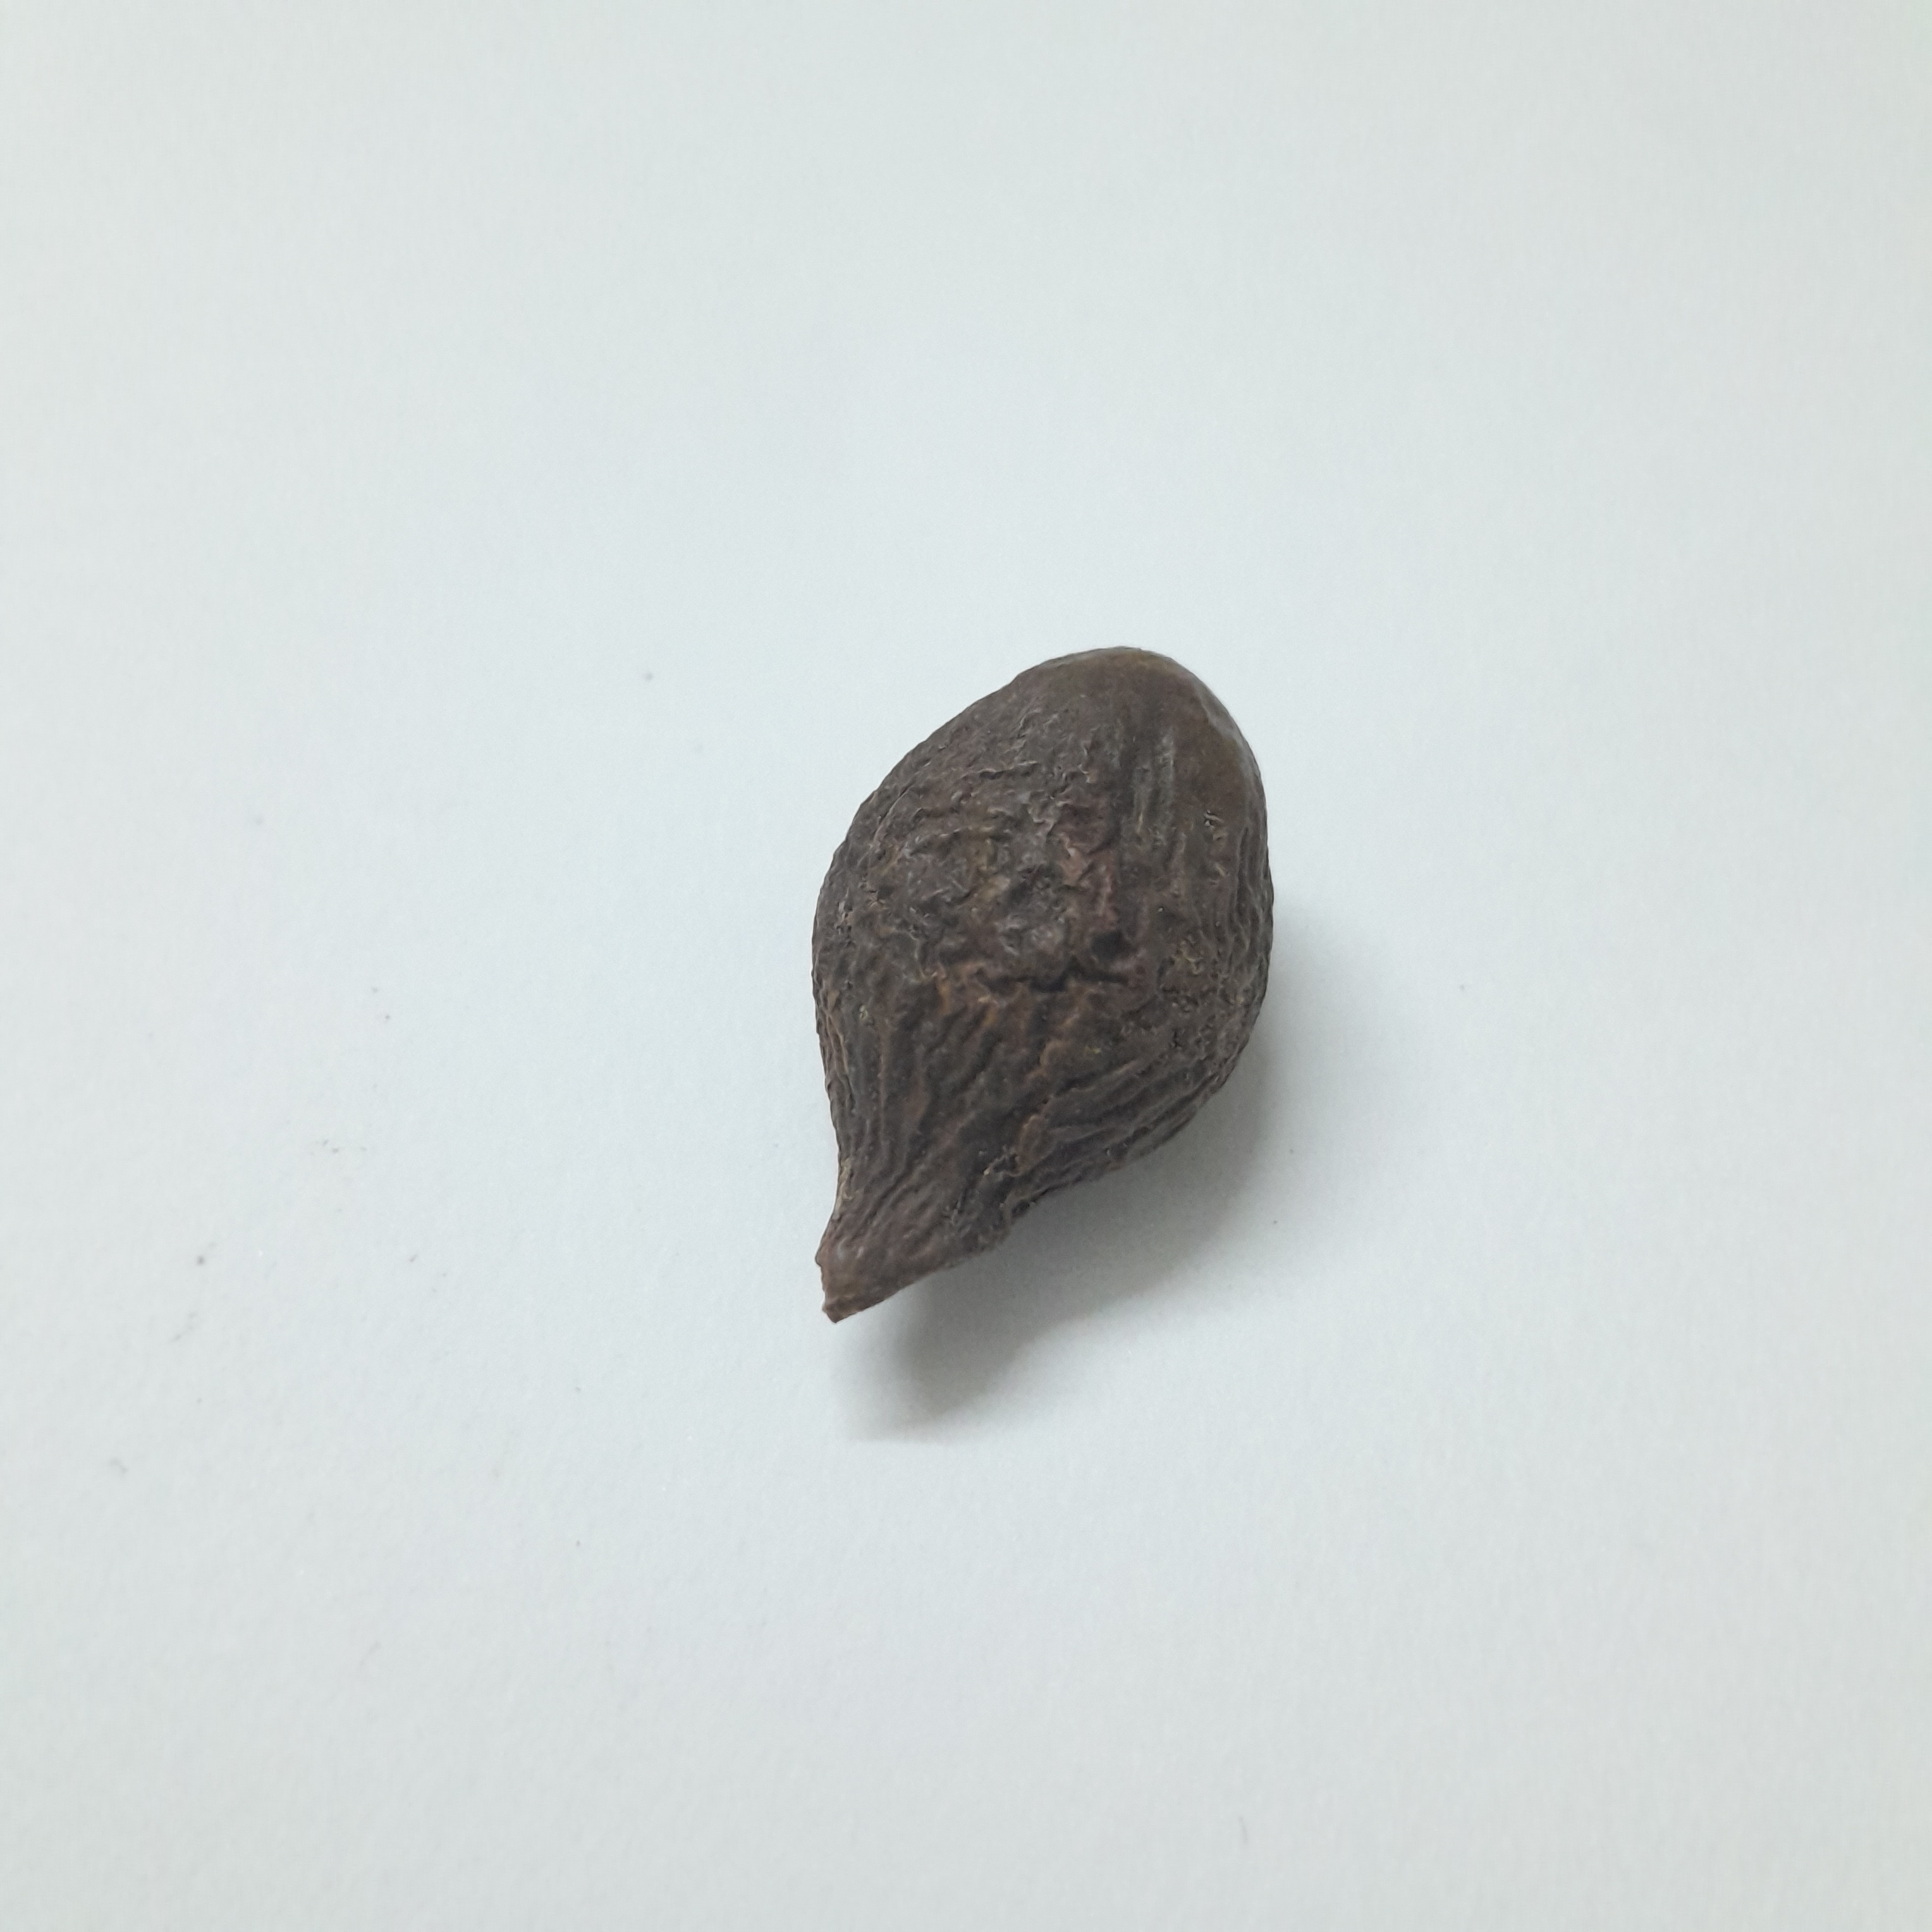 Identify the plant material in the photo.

niranjanphal
